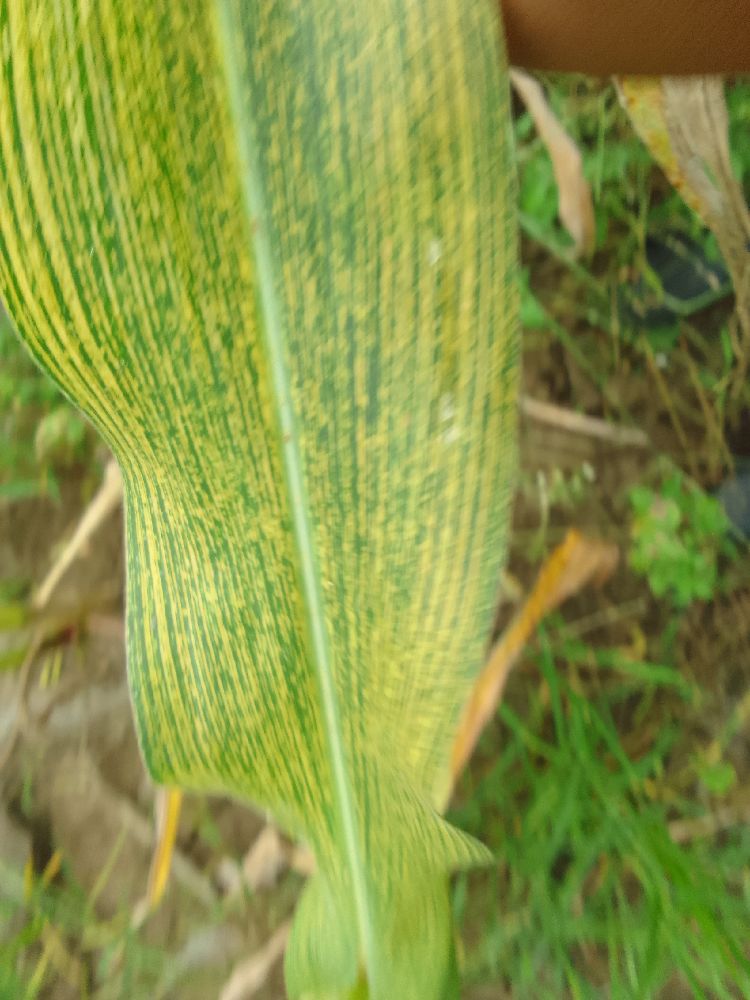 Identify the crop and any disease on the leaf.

maize, maize streak virus
